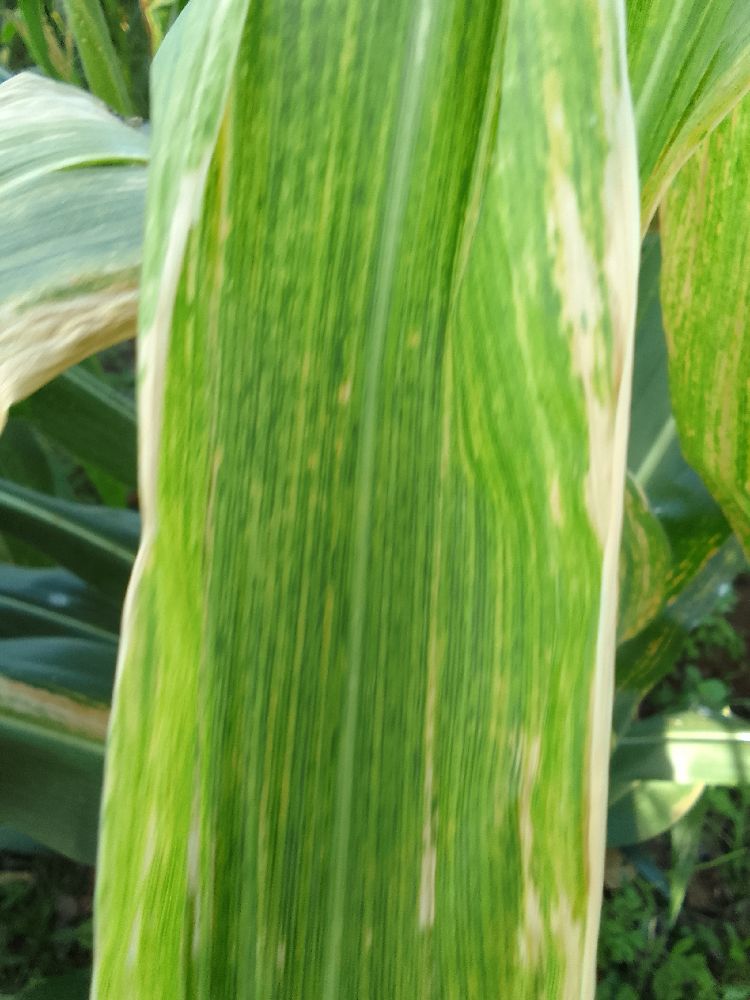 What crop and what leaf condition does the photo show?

maize, maize lethal necrosis
